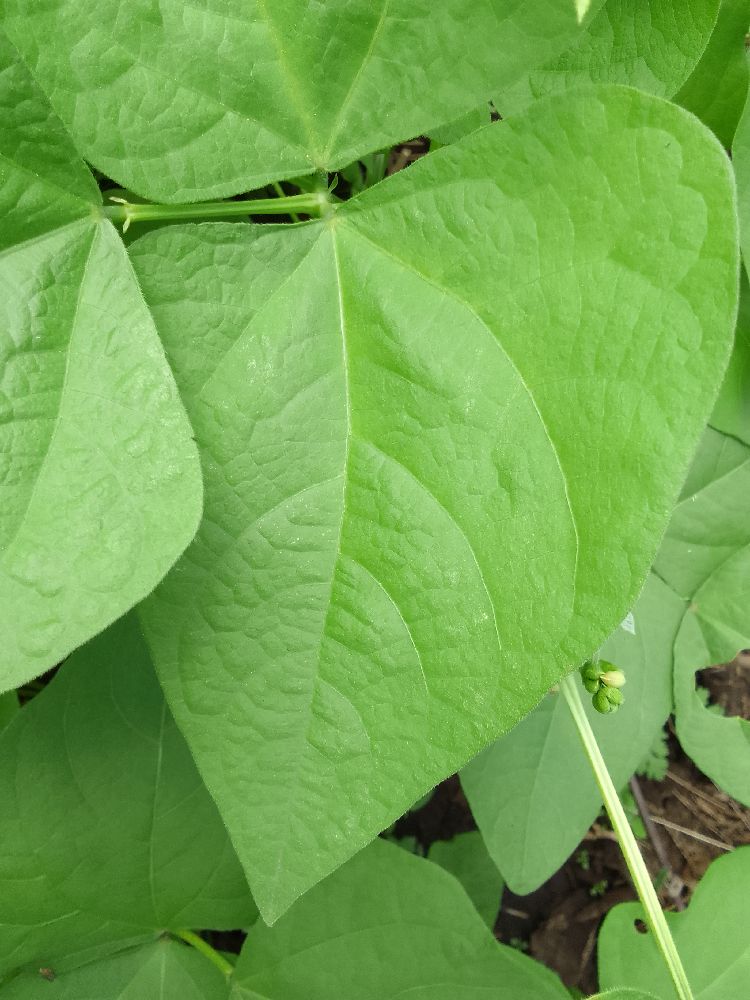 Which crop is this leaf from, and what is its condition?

common bean, healthy
